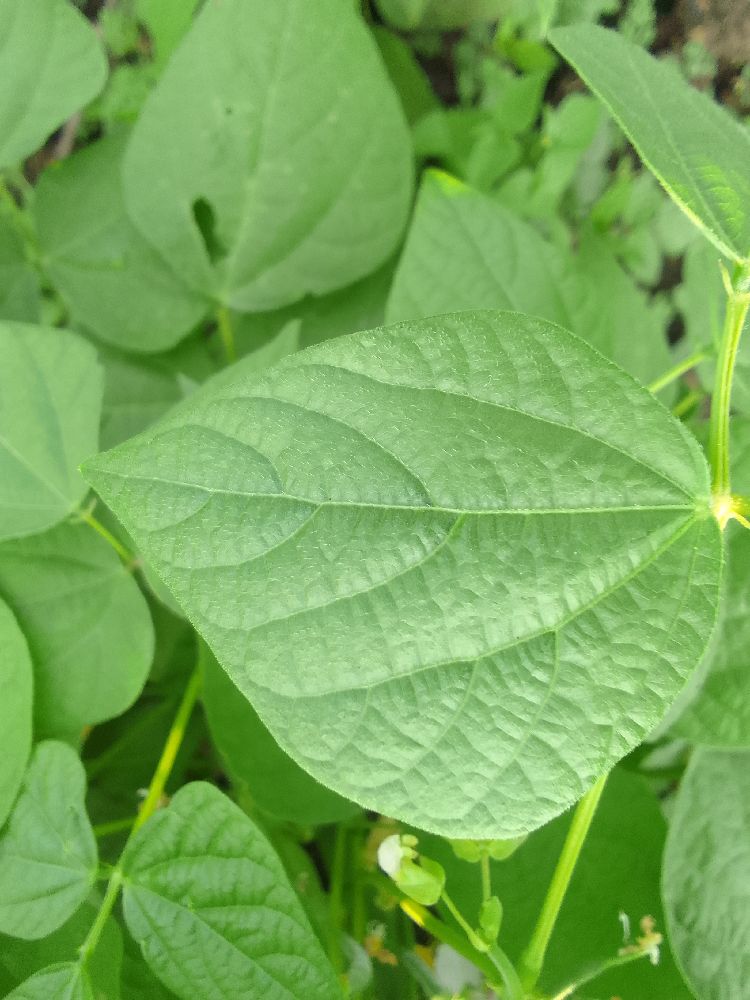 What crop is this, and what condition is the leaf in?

common bean, healthy
